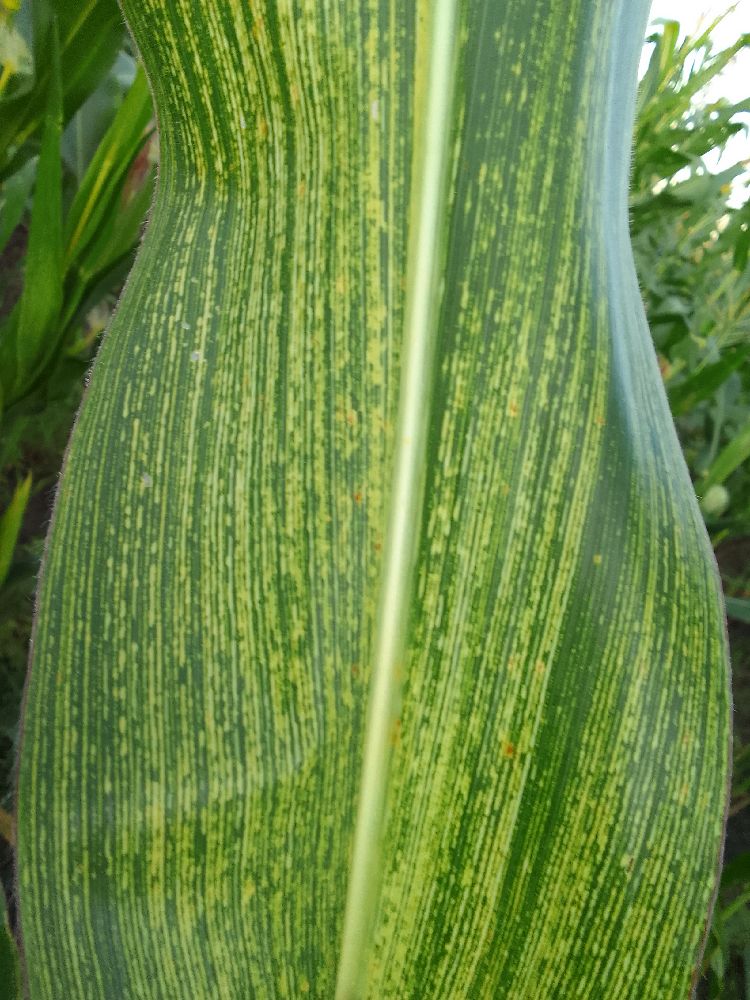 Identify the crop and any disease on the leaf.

maize, maize streak virus
